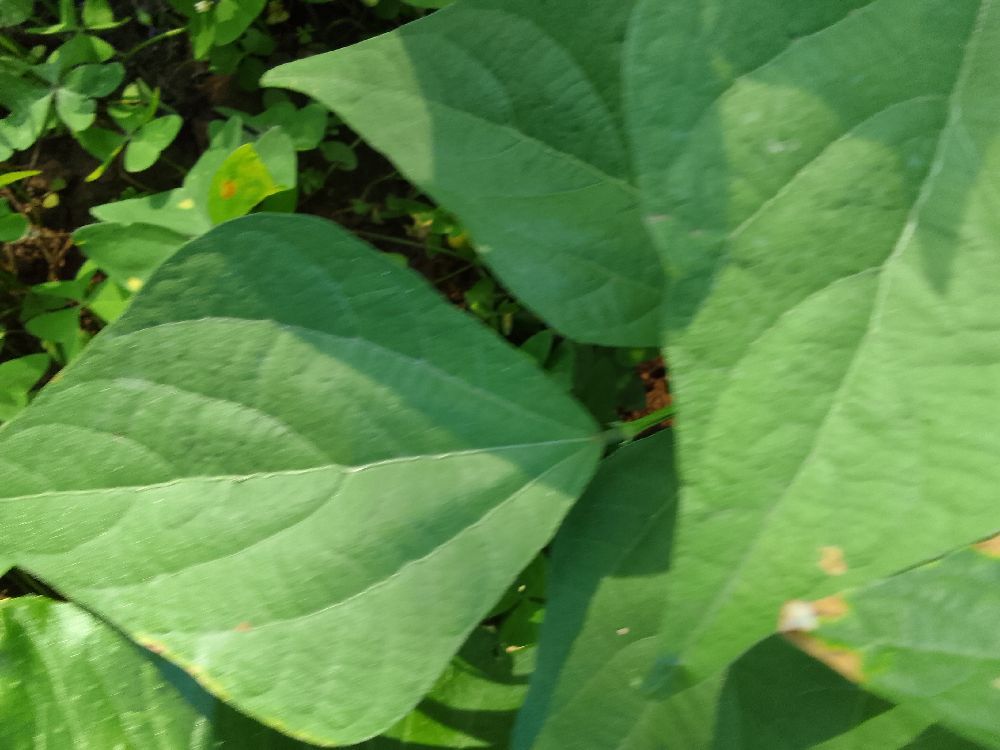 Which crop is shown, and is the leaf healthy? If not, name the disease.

common bean, healthy
